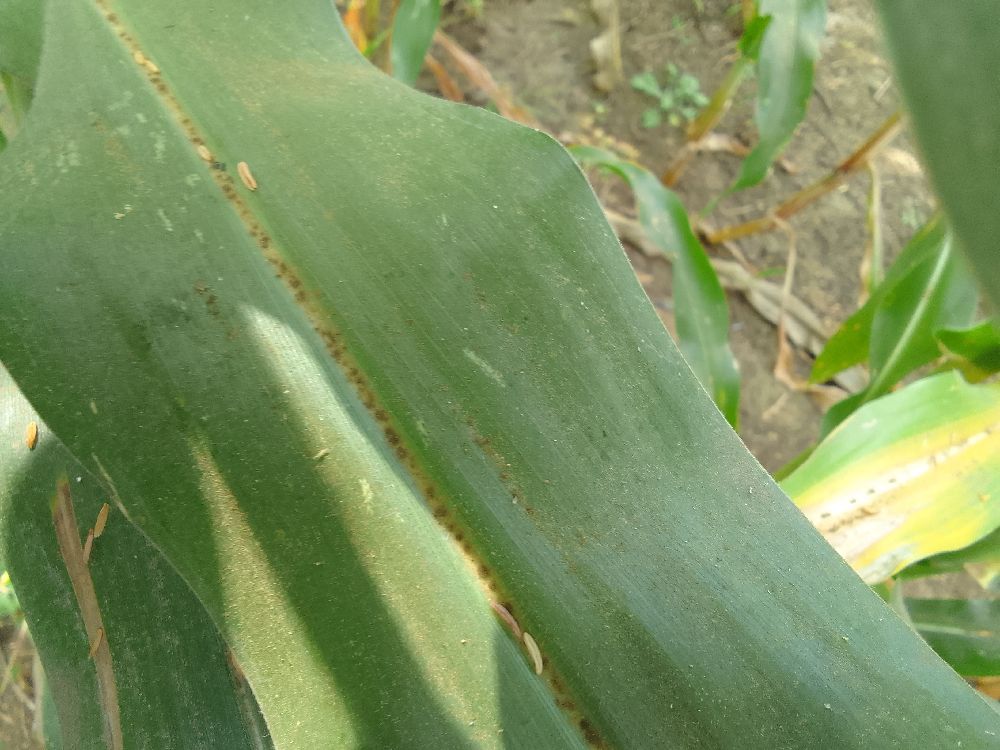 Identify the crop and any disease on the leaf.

maize, healthy
